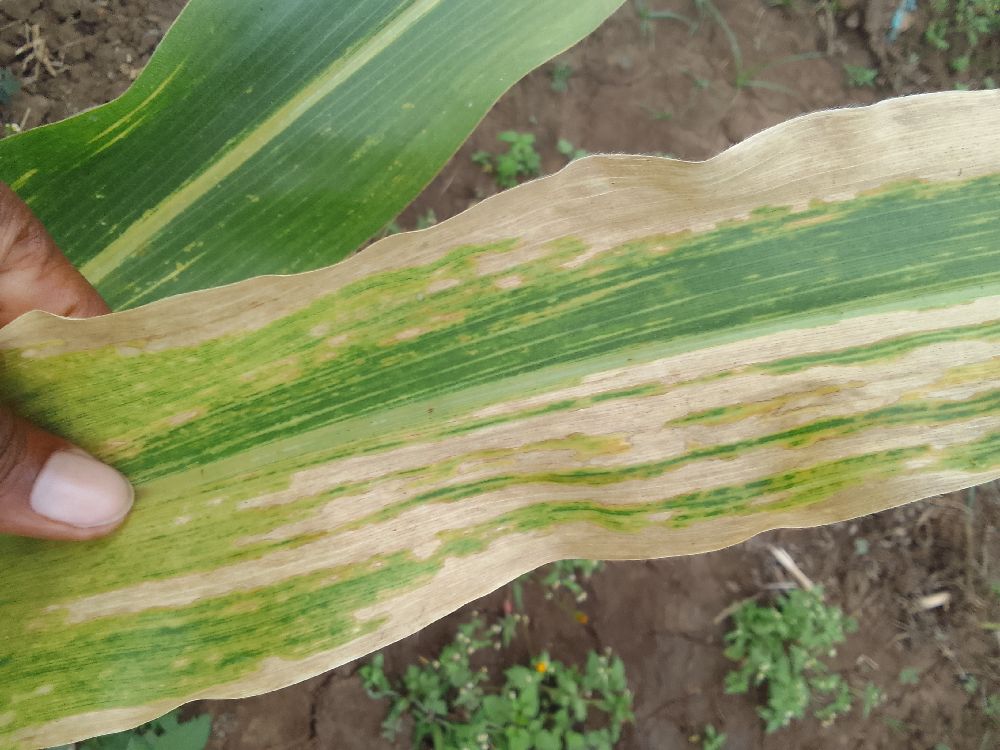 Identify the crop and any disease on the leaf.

maize, maize lethal necrosis
